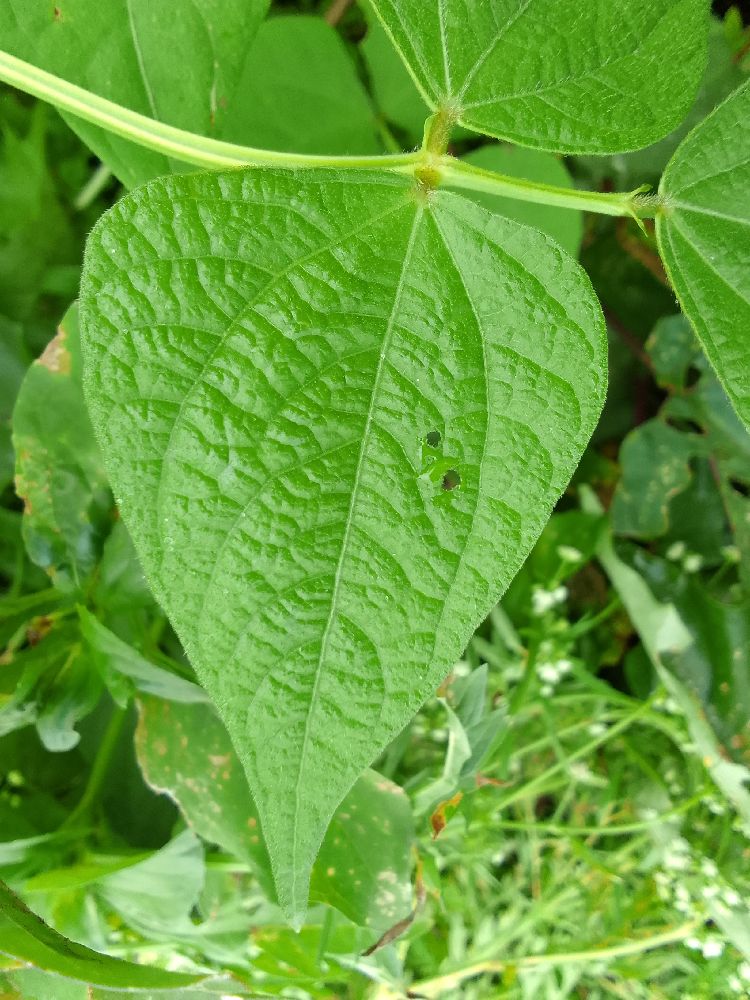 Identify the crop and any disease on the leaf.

common bean, healthy
